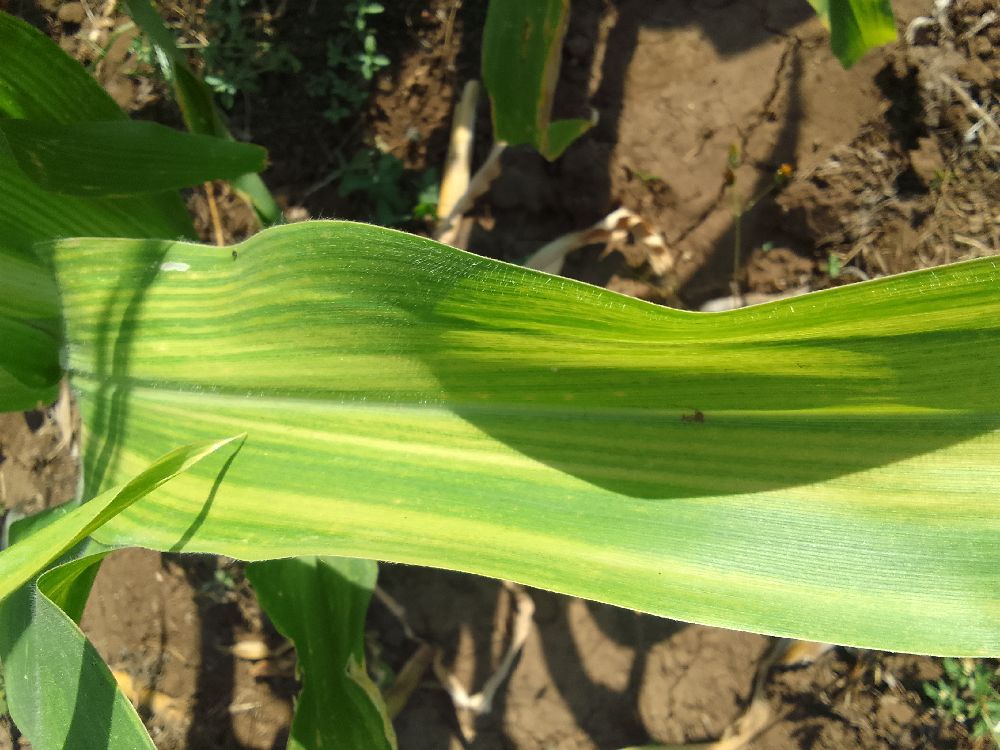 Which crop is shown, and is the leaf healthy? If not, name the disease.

maize, maize lethal necrosis
